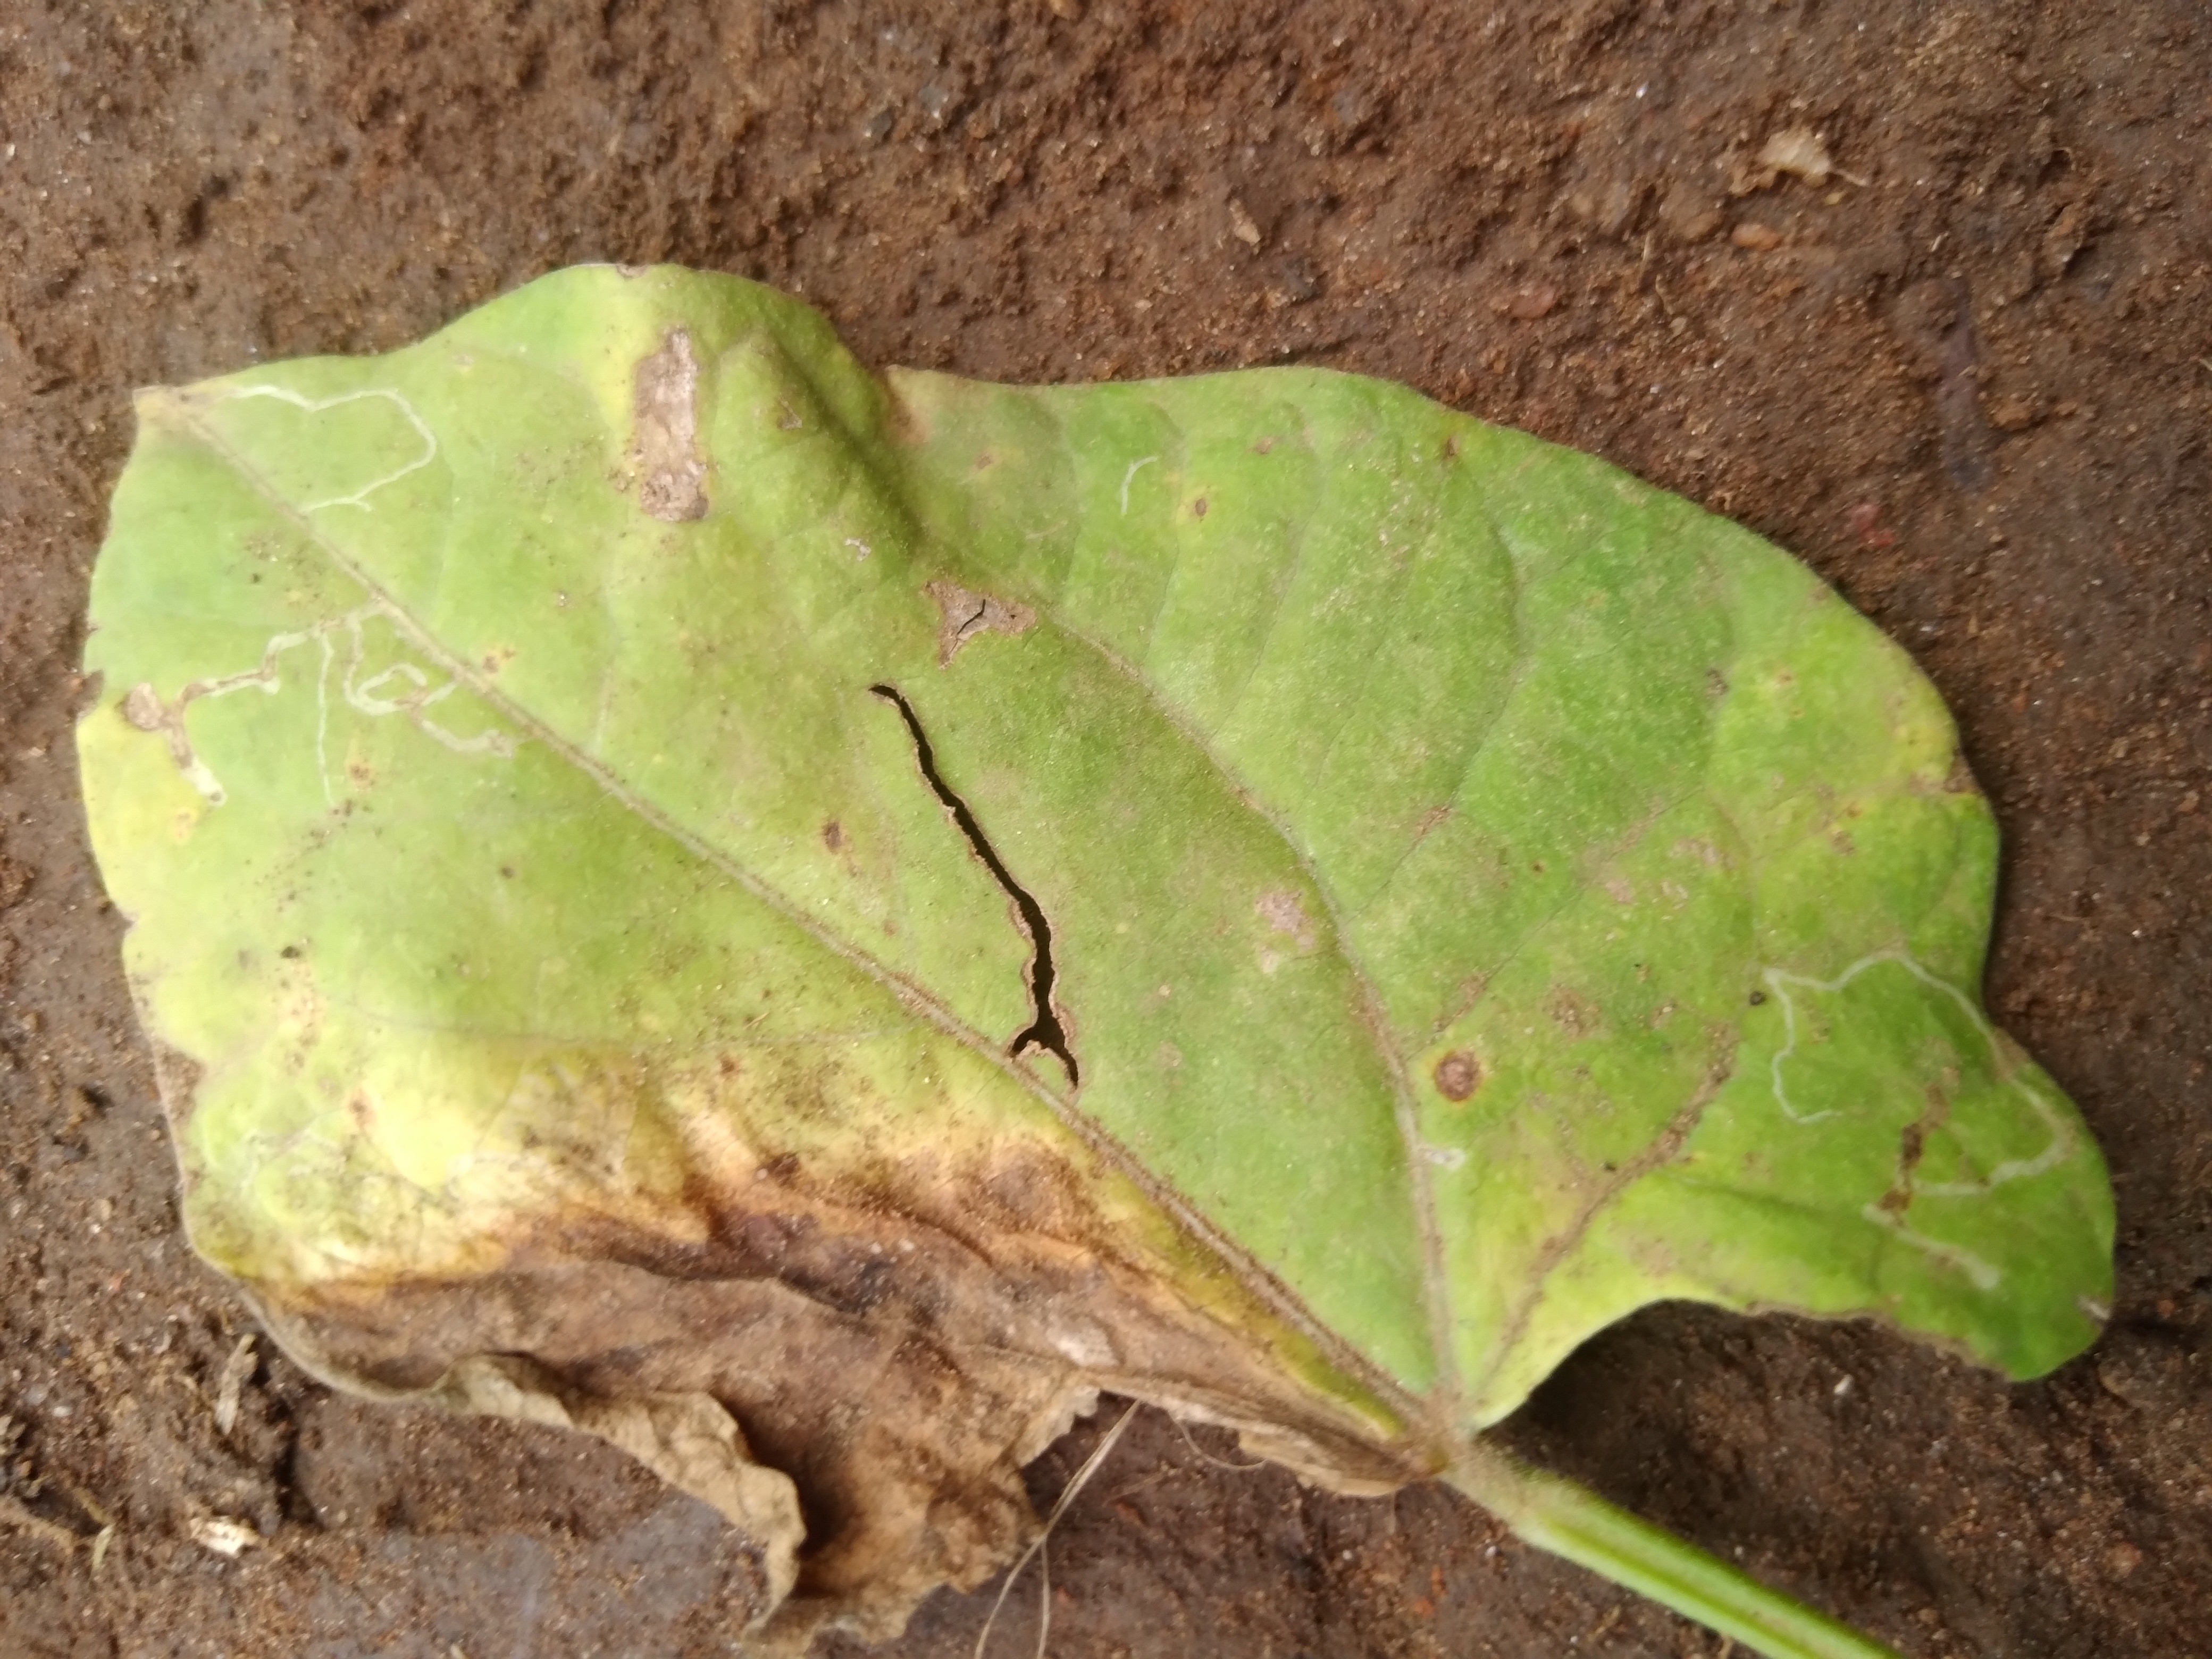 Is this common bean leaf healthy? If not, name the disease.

rust
